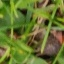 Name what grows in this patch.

grass
